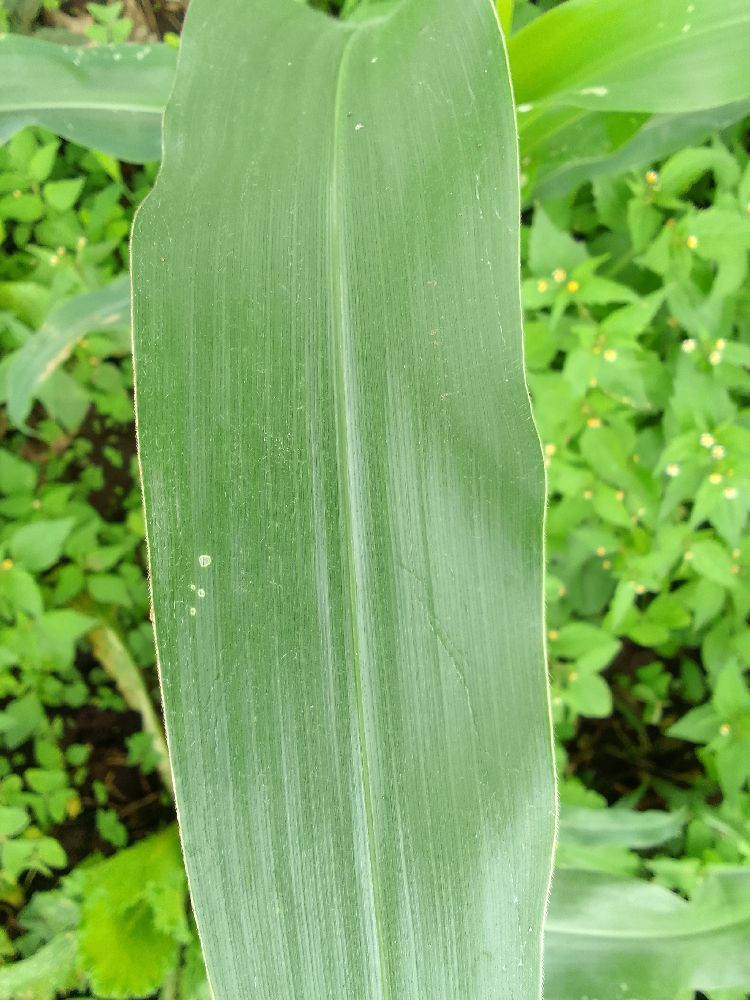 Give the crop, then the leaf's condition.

maize, healthy
